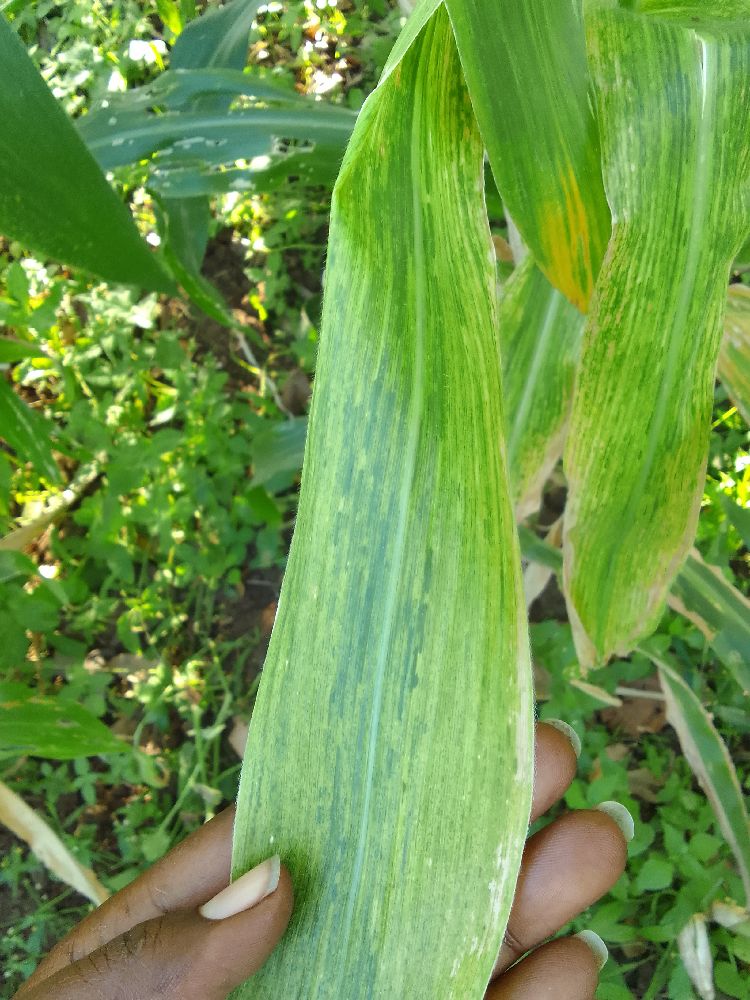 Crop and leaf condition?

maize, maize lethal necrosis
